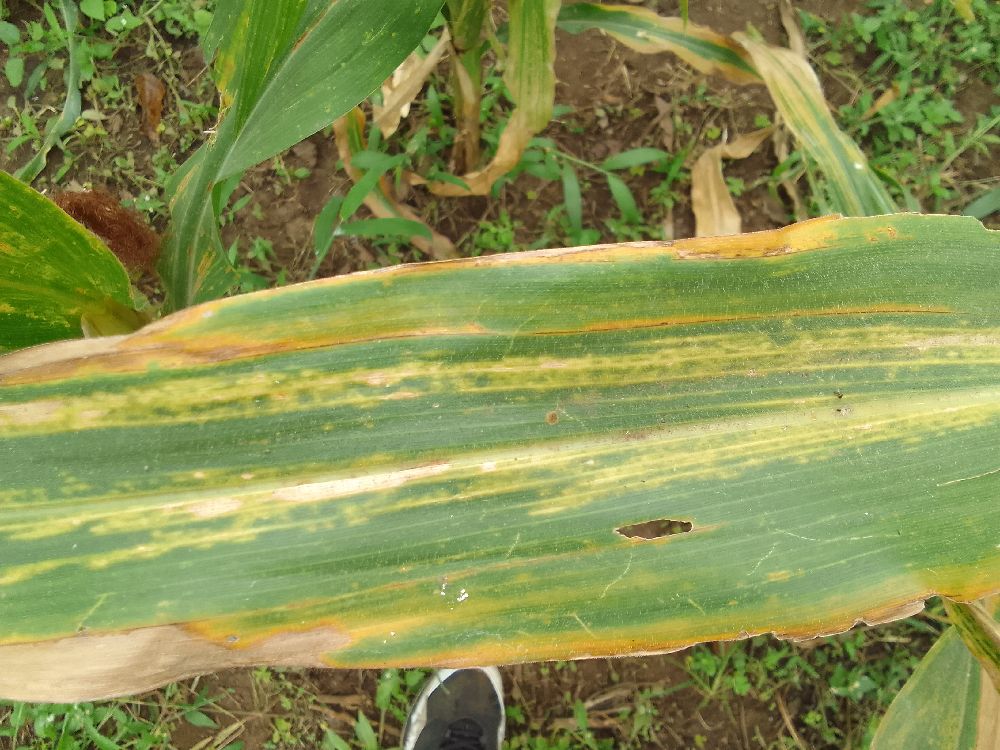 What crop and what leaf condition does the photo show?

maize, maize lethal necrosis
